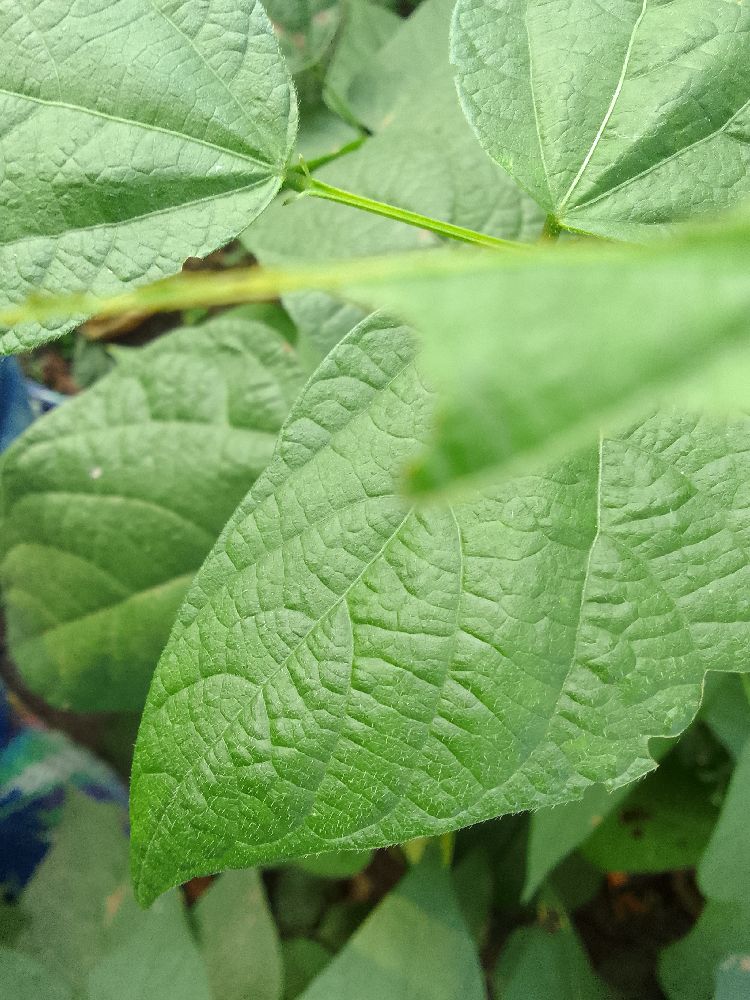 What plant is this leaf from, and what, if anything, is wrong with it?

common bean, healthy
